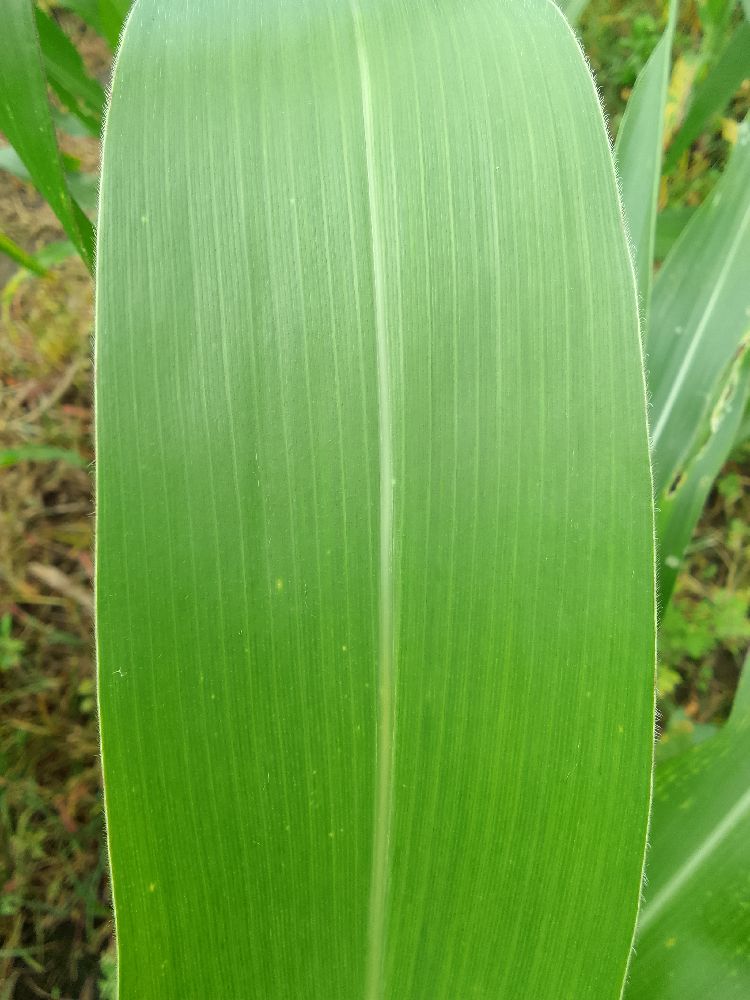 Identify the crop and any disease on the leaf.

maize, healthy
